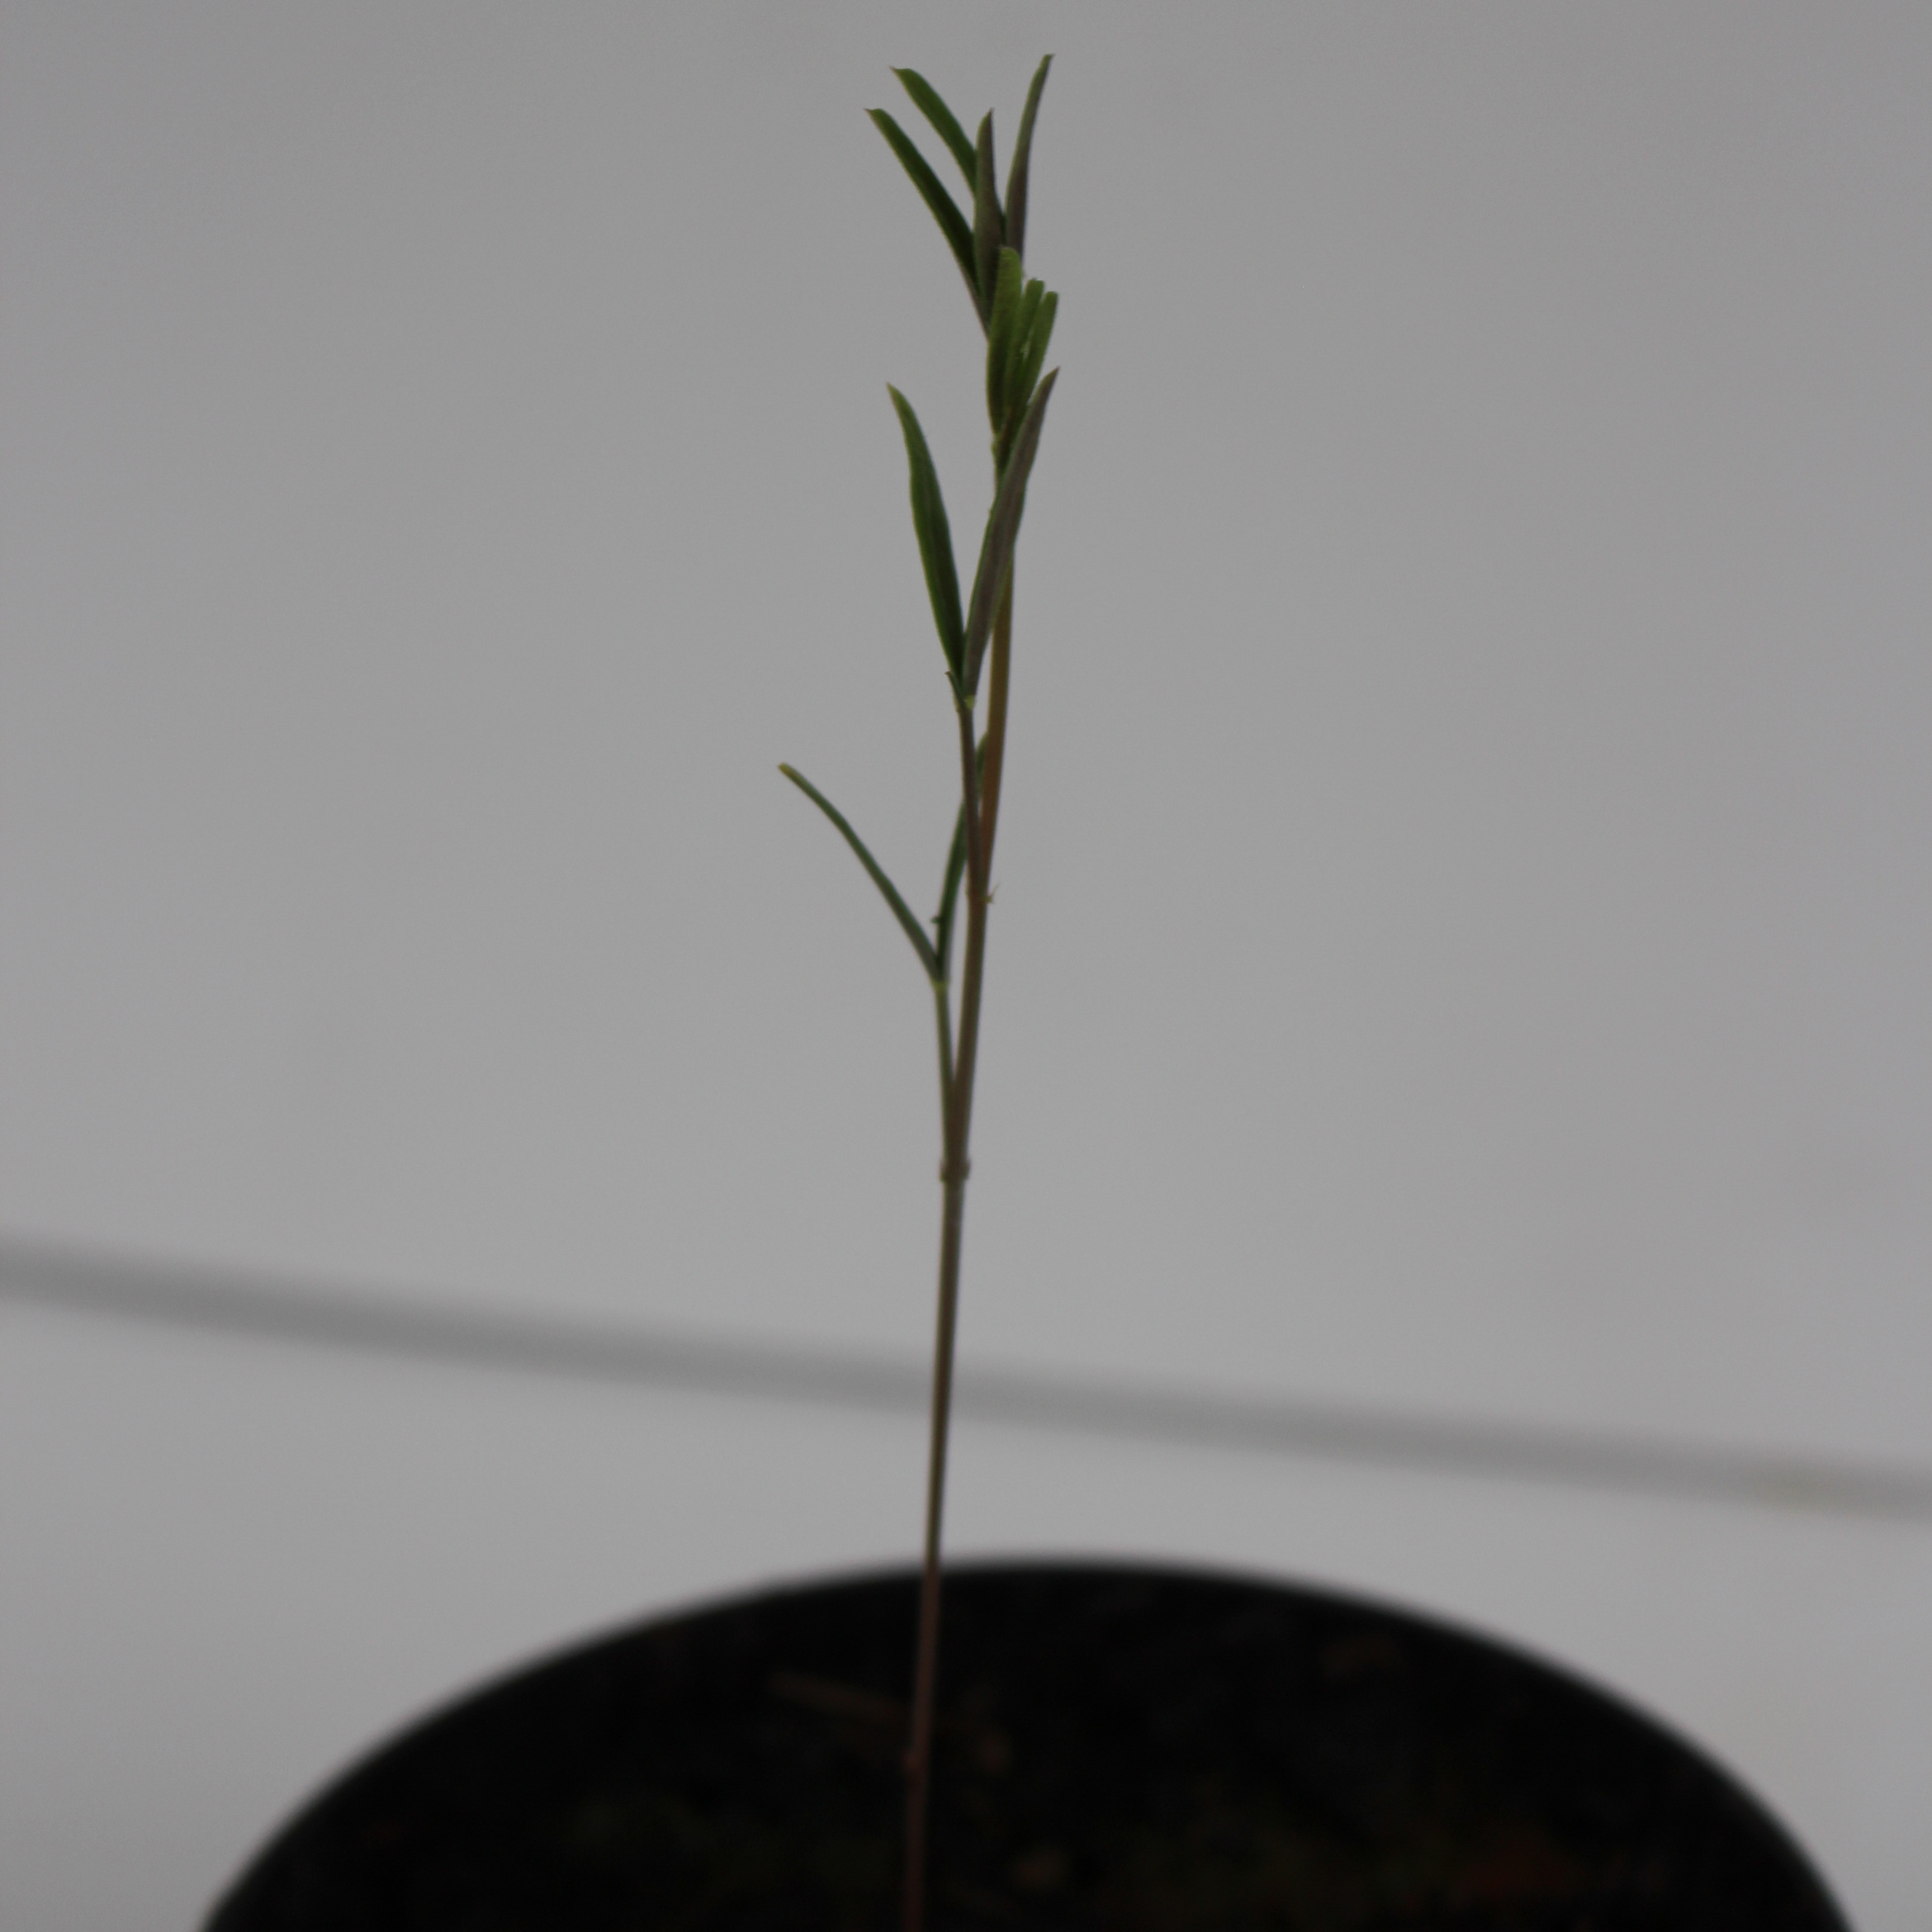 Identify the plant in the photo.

Vicia sativa
